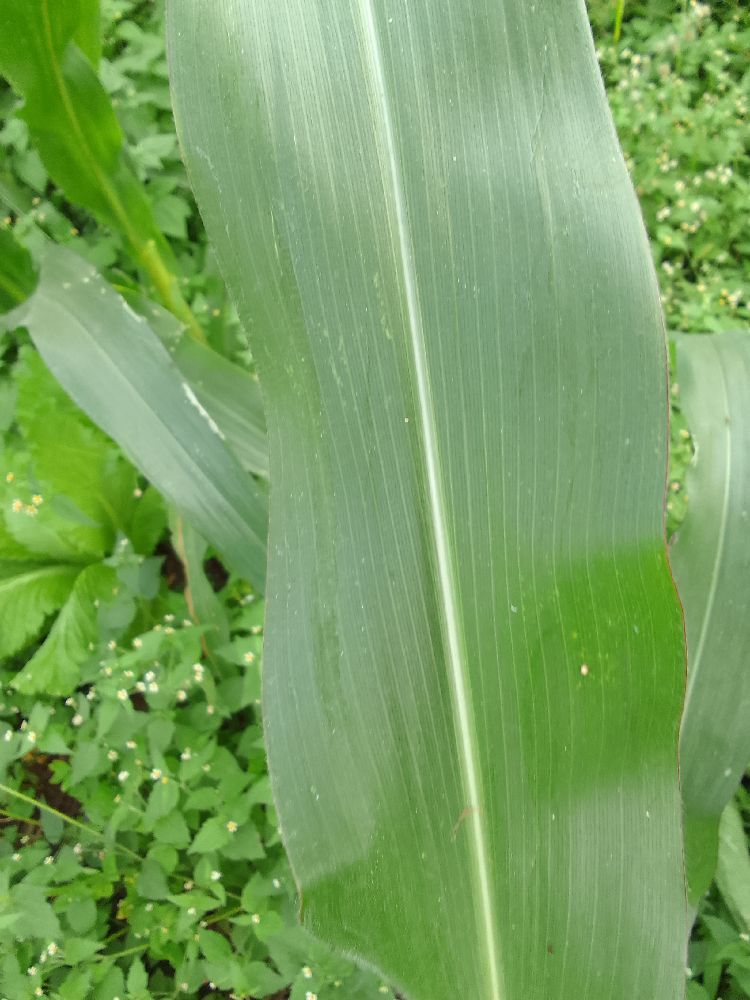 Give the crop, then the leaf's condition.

maize, healthy
